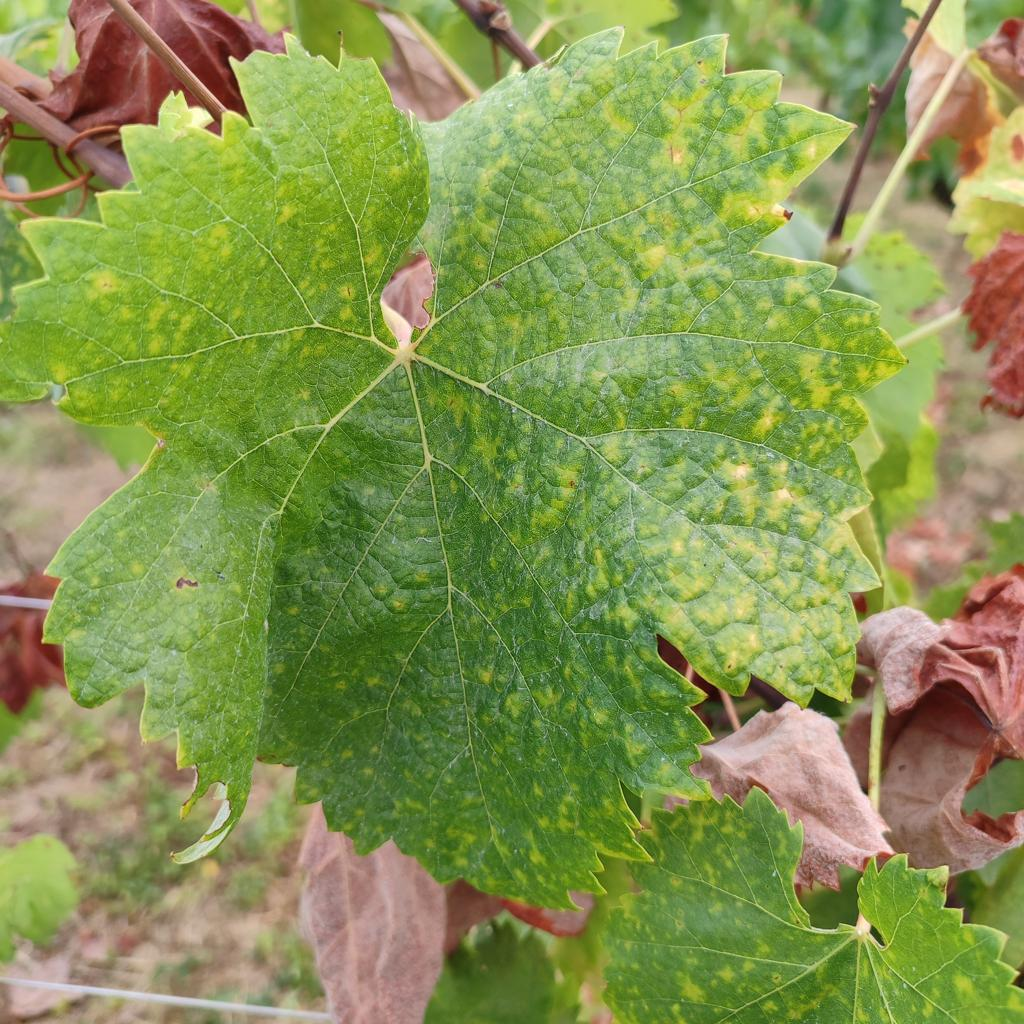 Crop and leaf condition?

grapevine, esca complex
